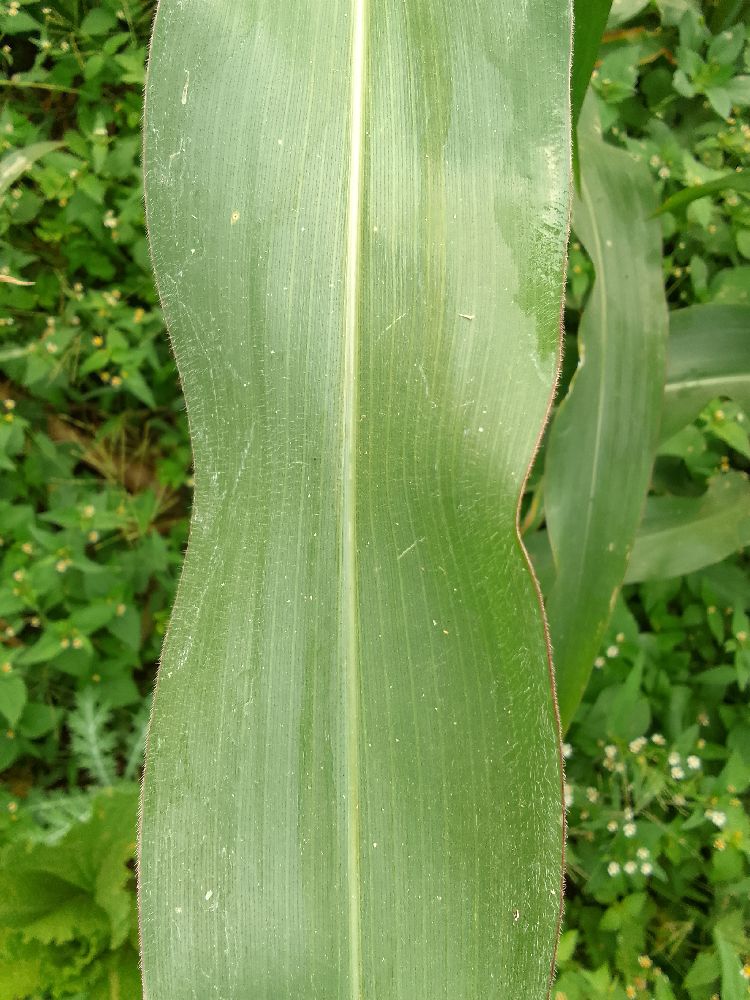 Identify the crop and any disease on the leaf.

maize, healthy
